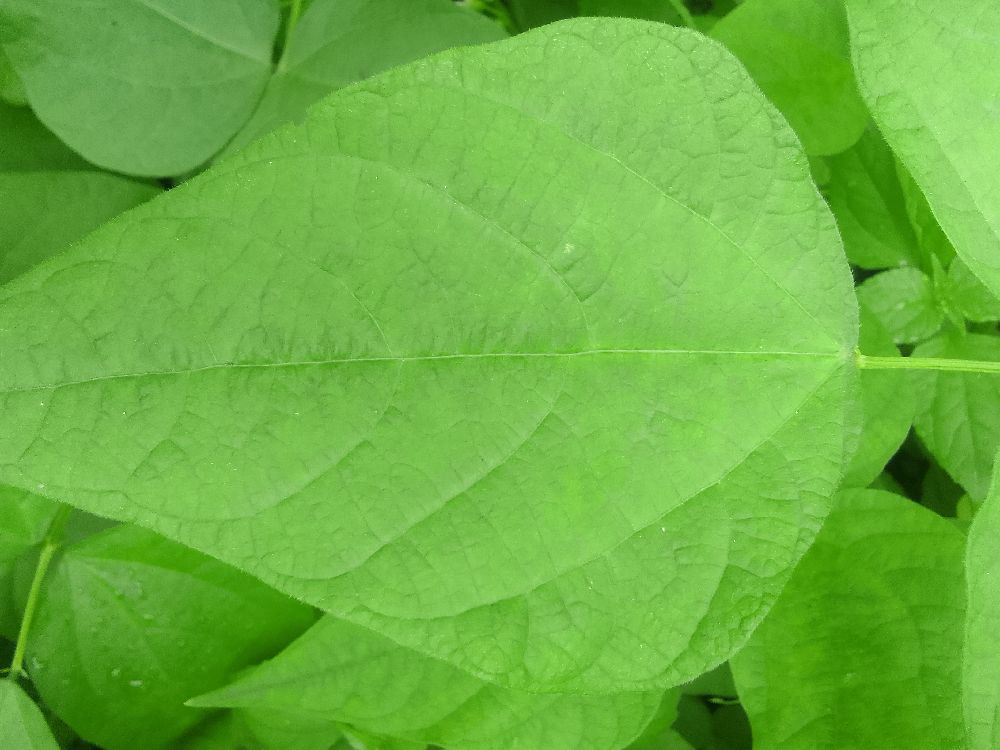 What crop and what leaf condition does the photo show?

common bean, healthy
